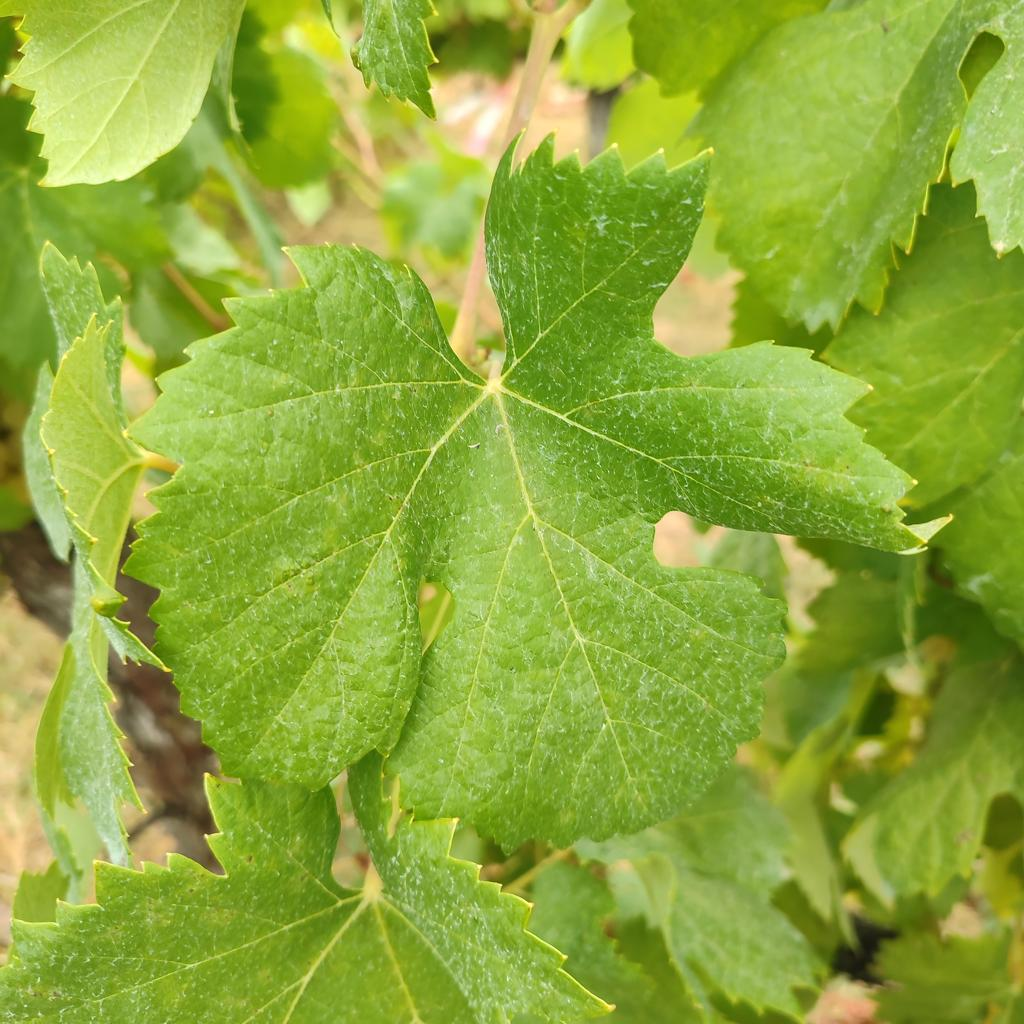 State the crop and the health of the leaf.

grapevine, healthy
